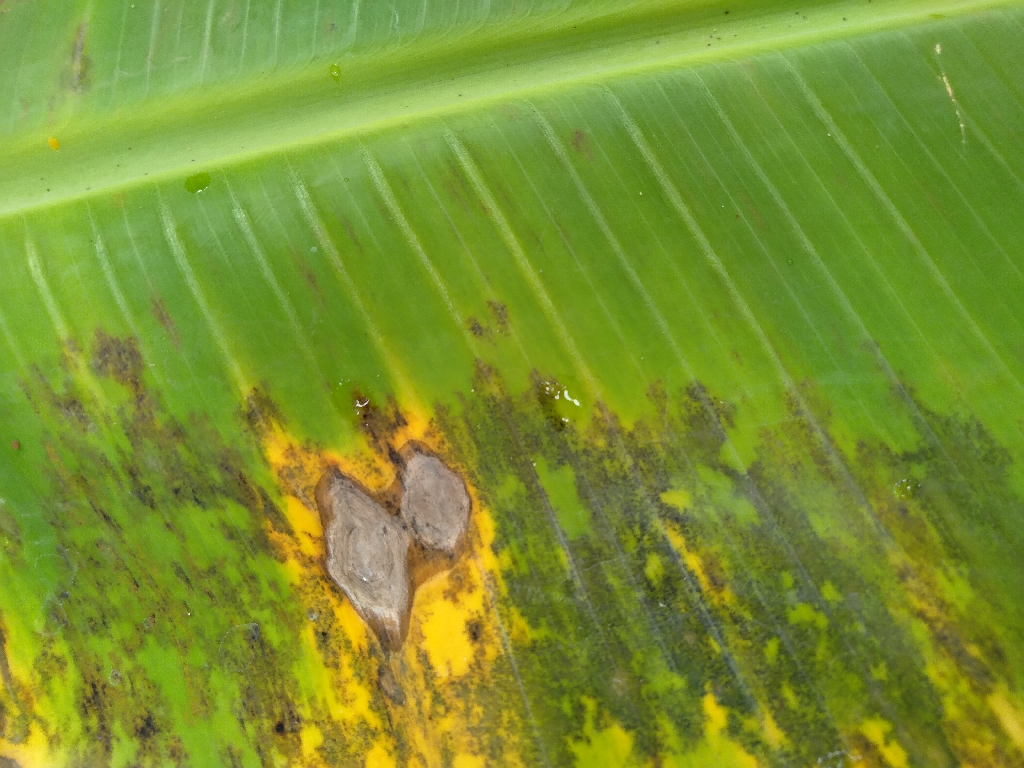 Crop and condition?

banana, black sigatoka
